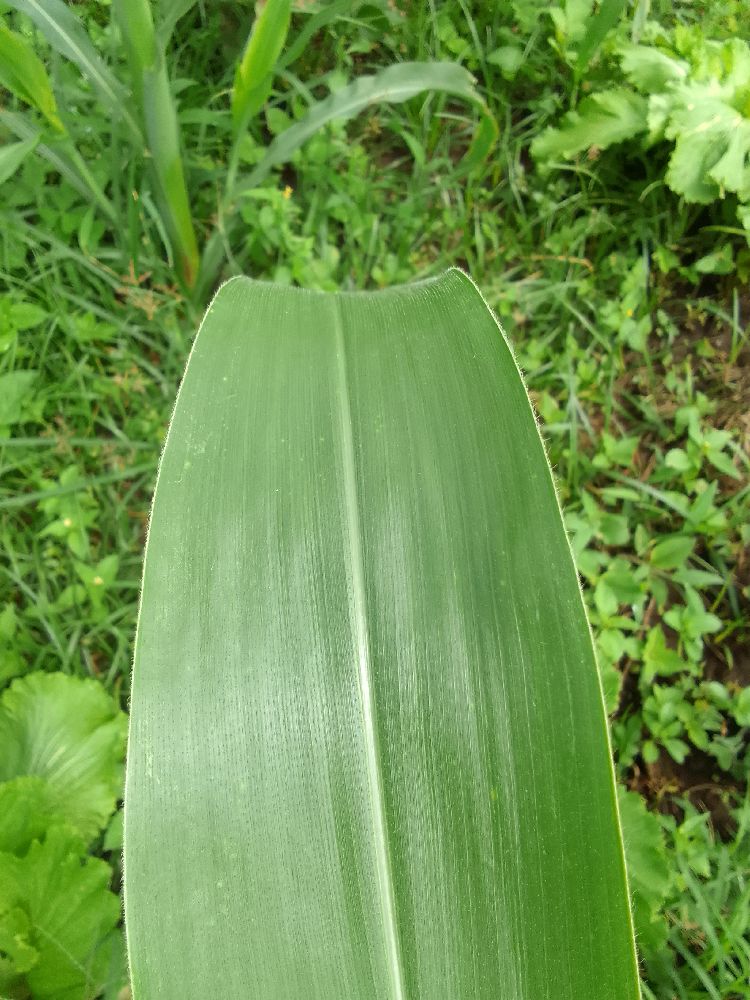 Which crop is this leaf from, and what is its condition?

maize, healthy
